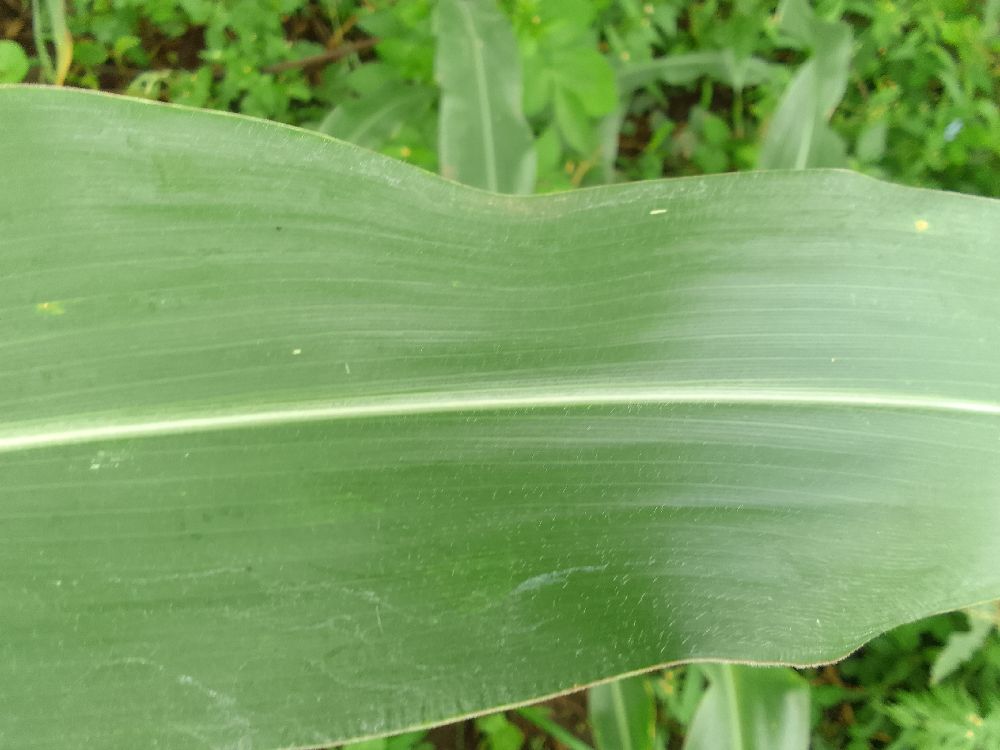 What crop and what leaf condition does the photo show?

maize, healthy
